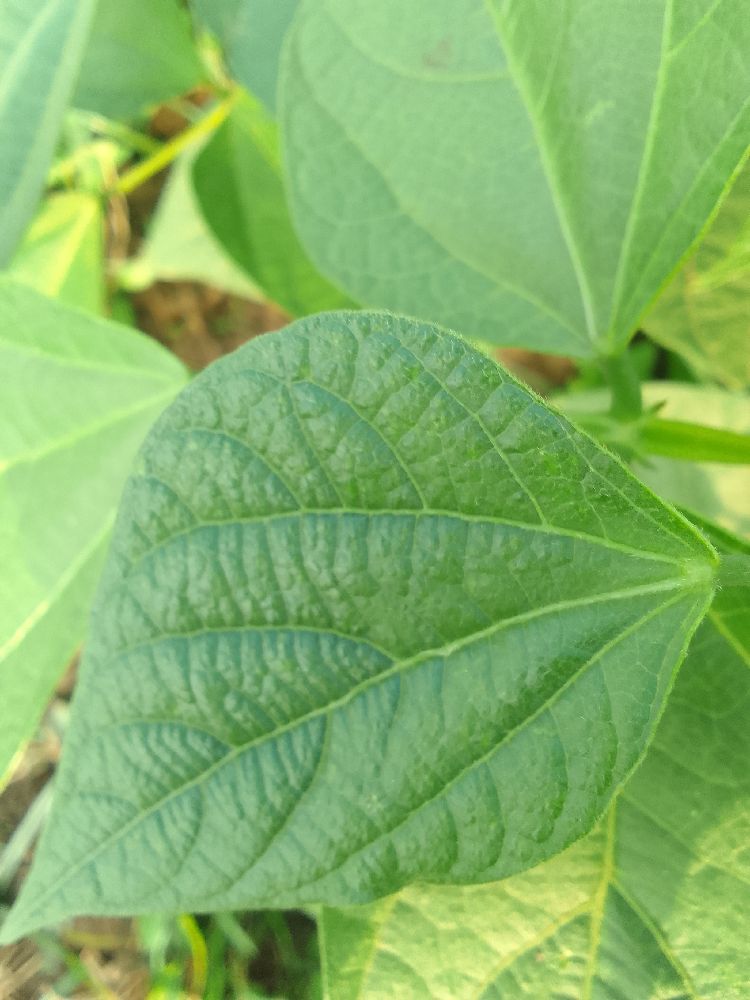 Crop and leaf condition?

common bean, healthy
